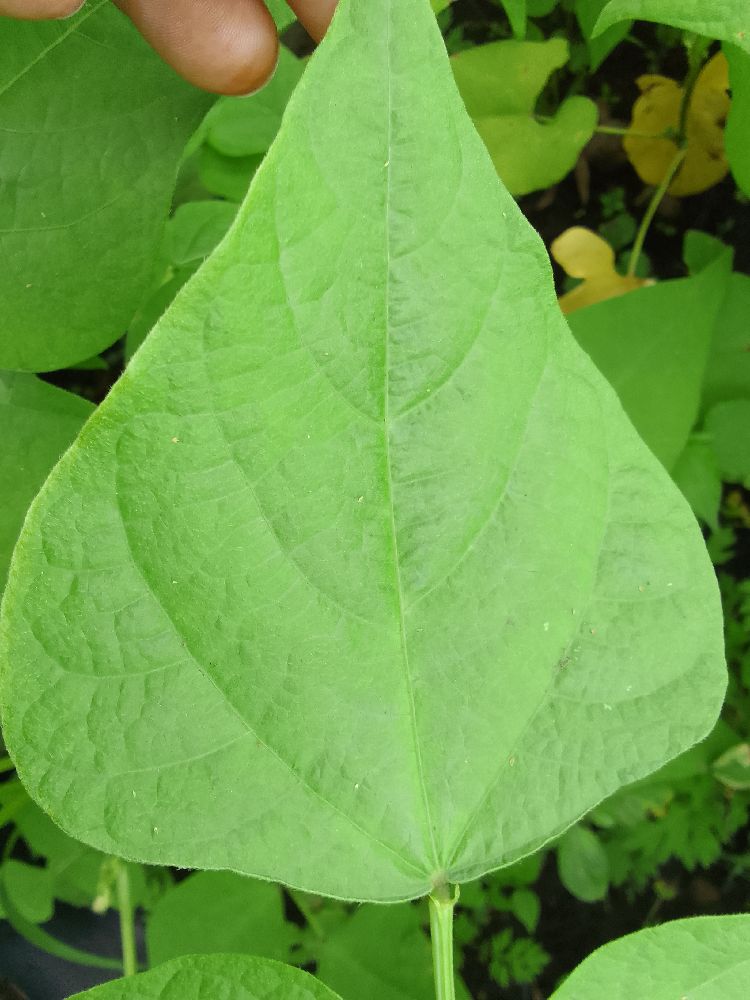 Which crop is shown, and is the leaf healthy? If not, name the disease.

common bean, healthy
